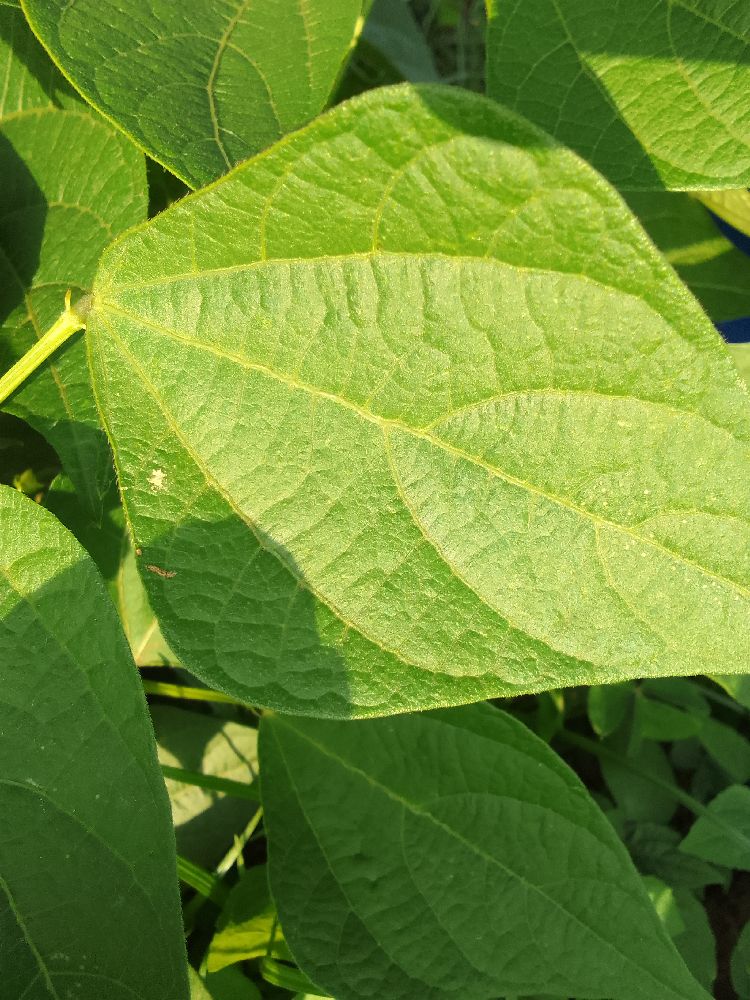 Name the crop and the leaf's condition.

common bean, healthy
